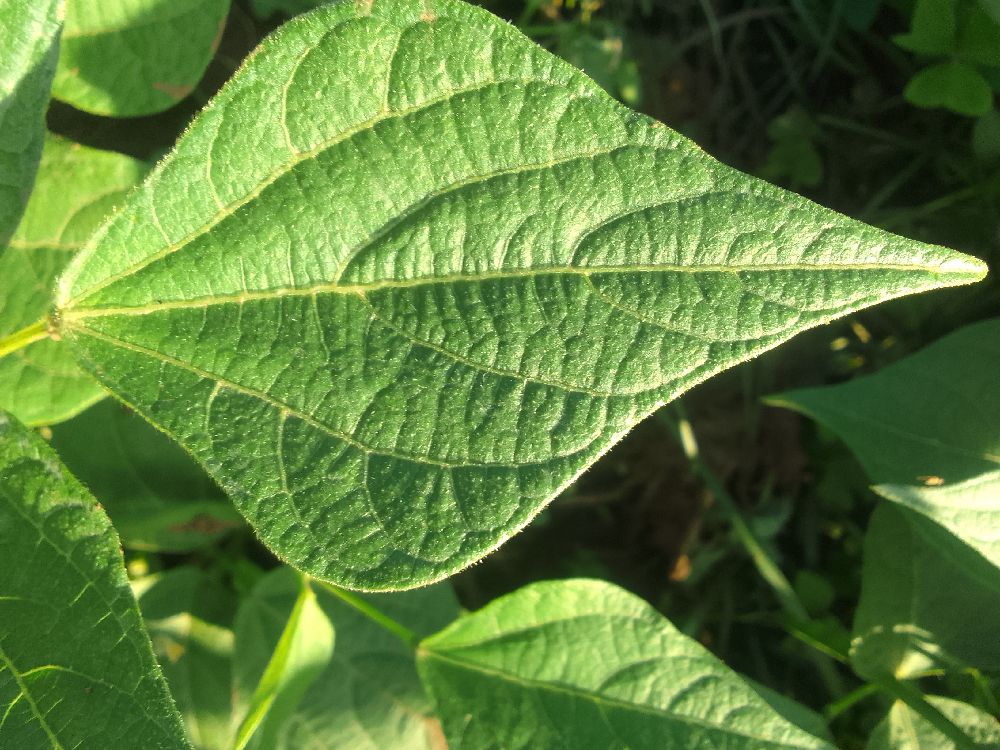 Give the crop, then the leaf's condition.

common bean, healthy
